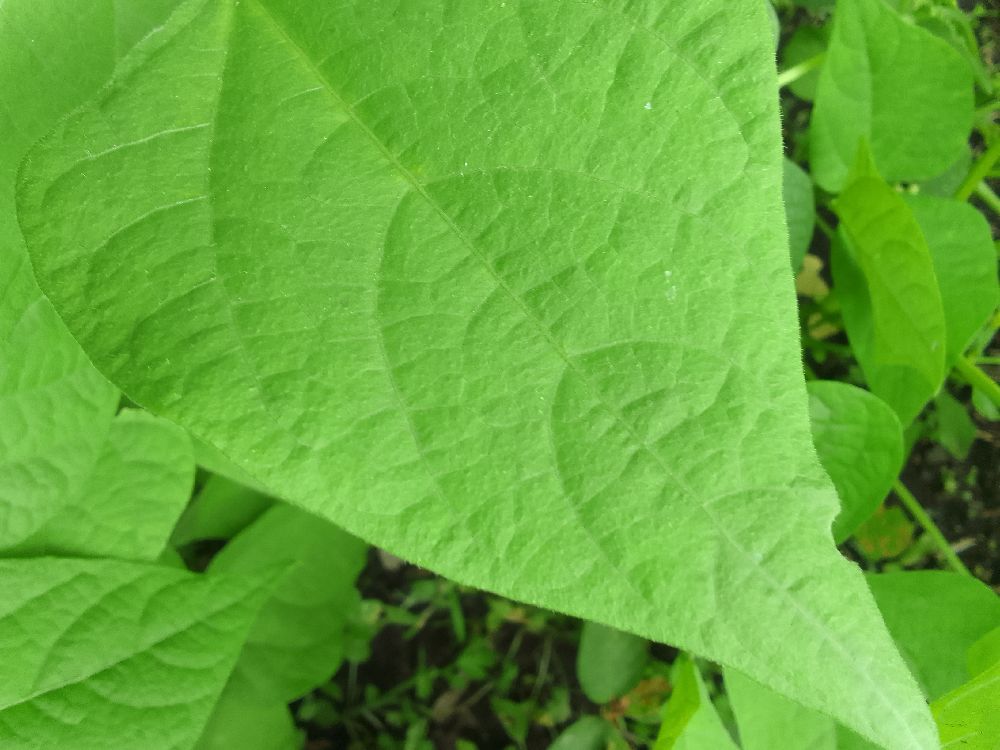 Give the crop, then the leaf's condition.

common bean, healthy
